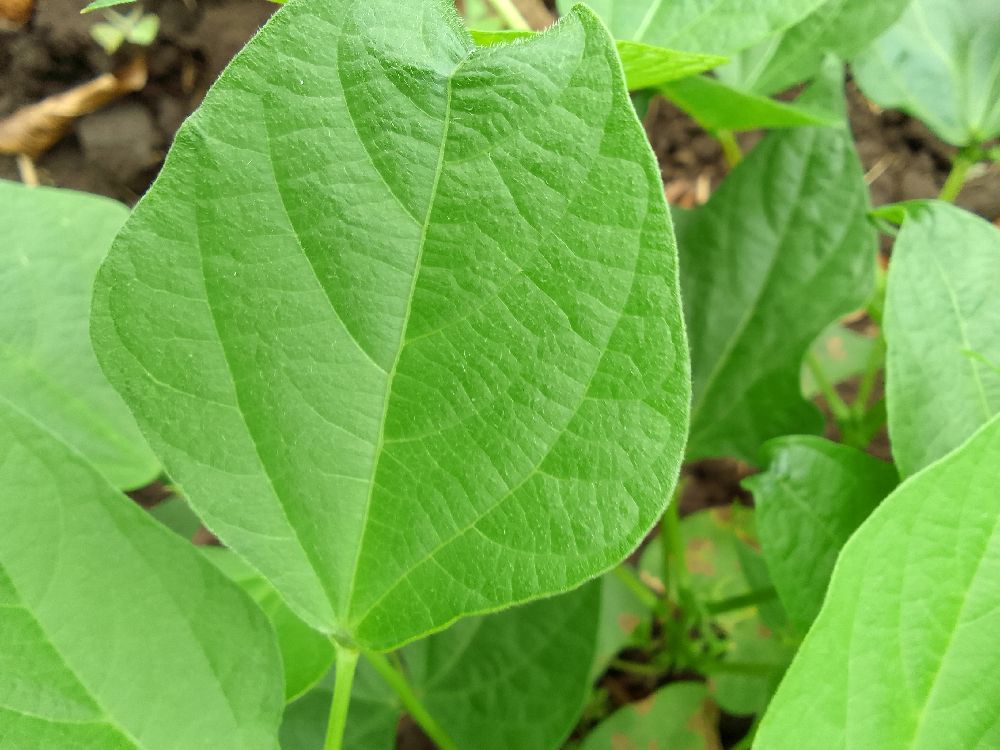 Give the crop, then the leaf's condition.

common bean, healthy
